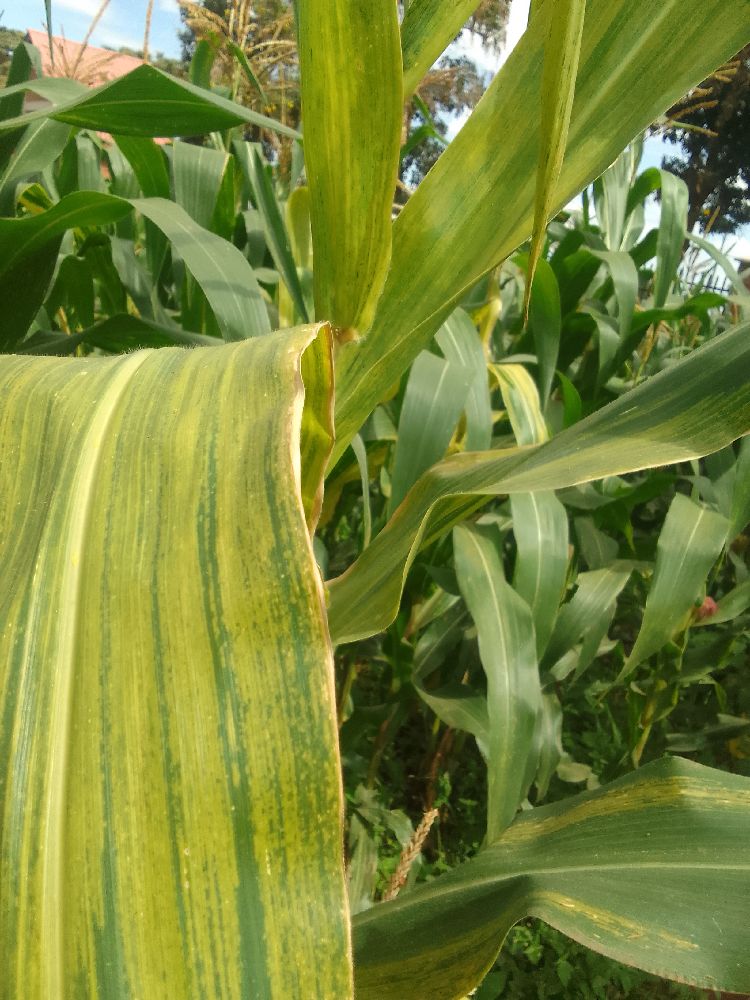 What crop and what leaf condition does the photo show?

maize, maize lethal necrosis
